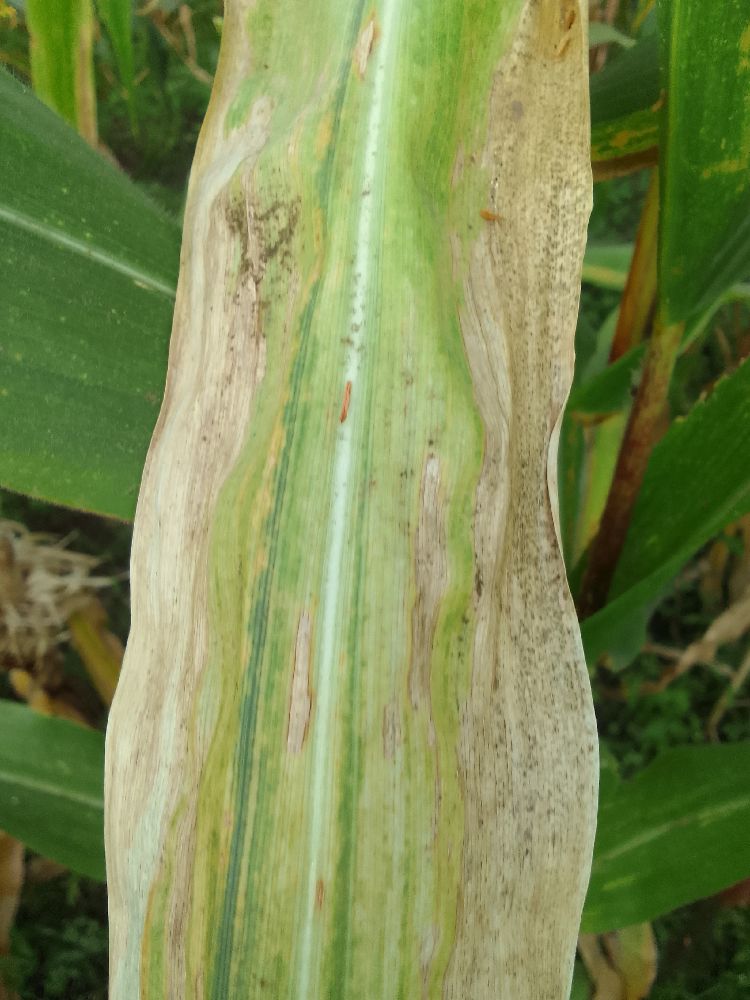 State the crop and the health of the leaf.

maize, maize lethal necrosis
